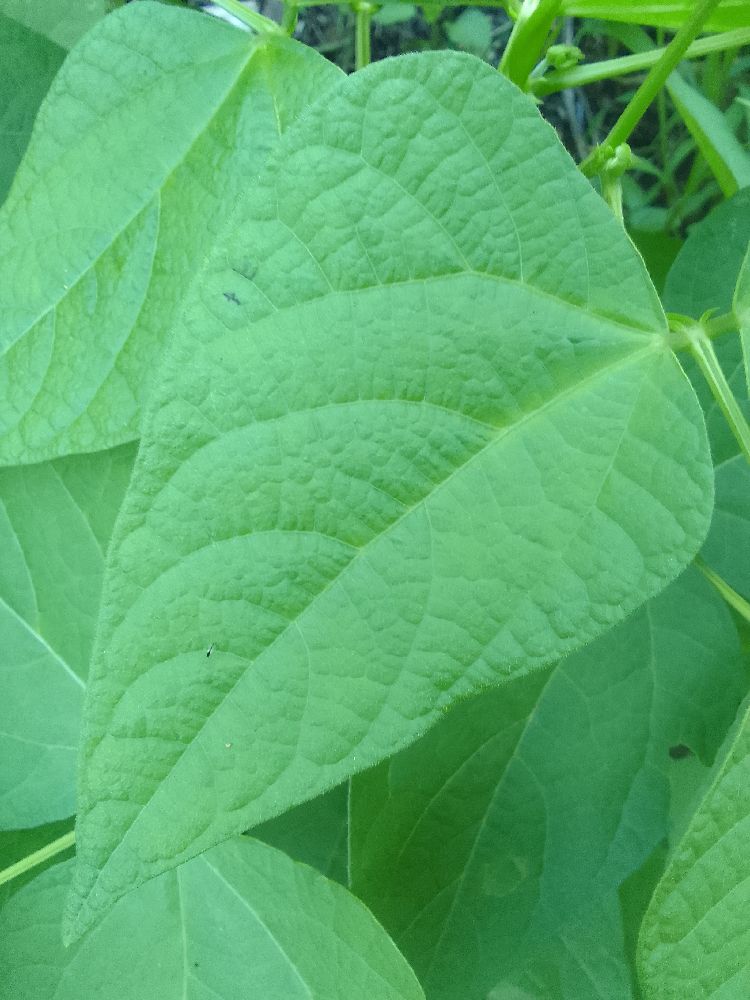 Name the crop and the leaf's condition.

common bean, healthy
